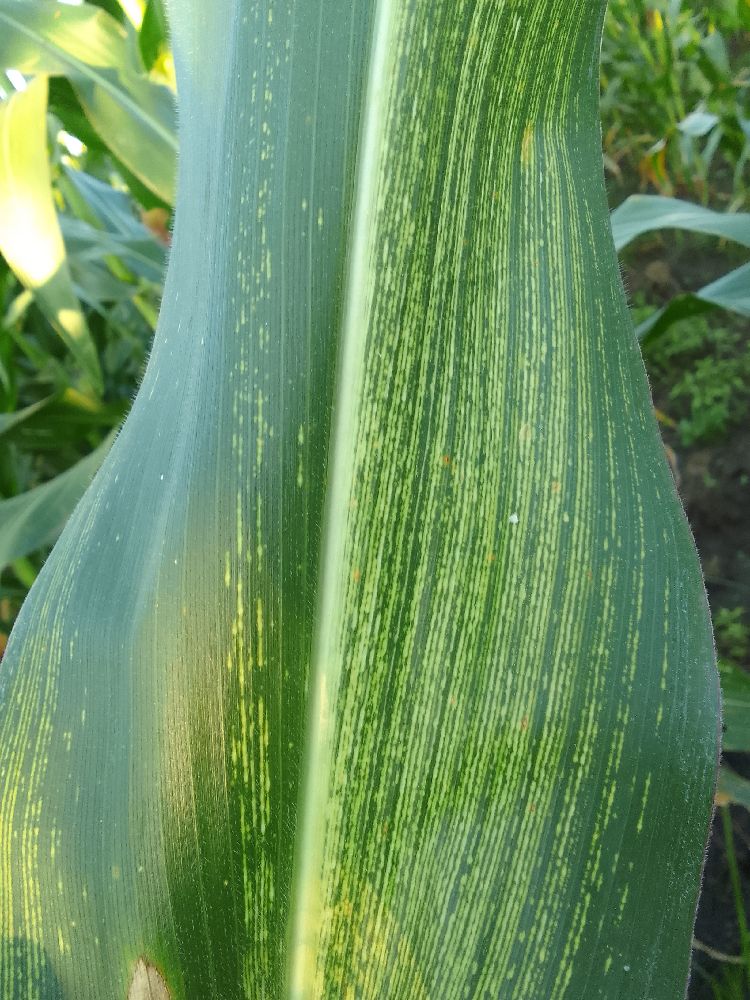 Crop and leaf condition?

maize, maize streak virus
